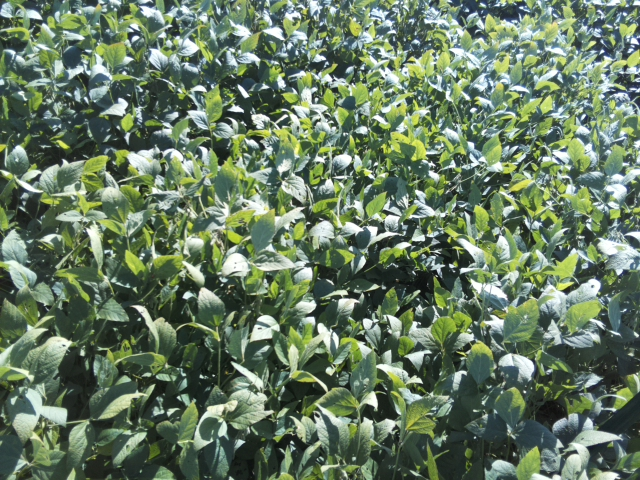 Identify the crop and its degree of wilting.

soybean, leaflets folding inward at secondary pulvinus with no turgor loss in leaflets or petioles
